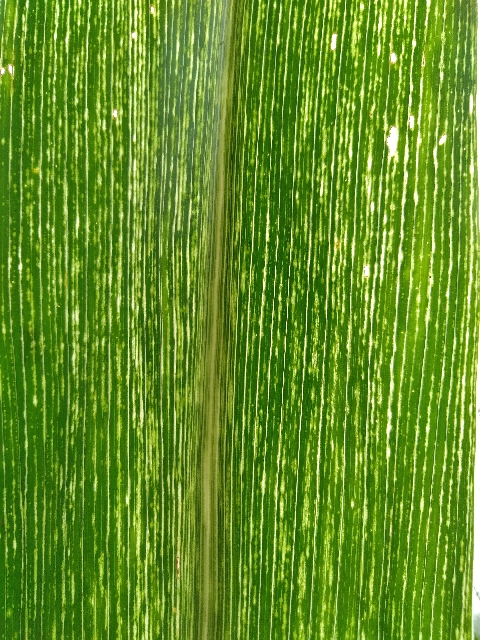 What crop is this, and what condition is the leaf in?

maize, maize streak virus
